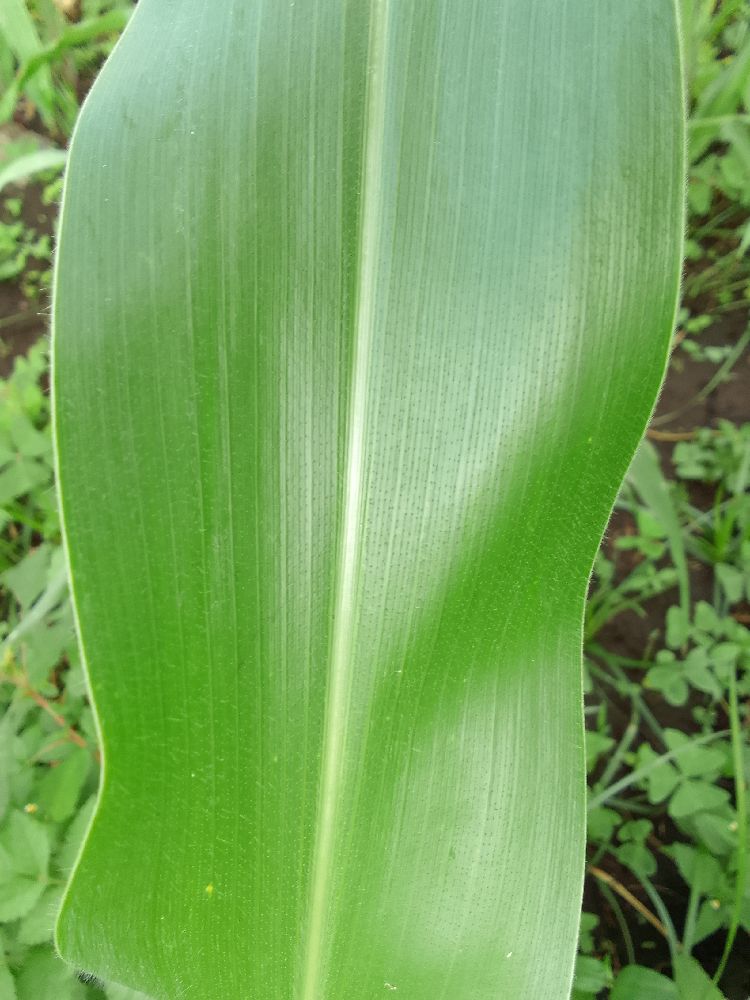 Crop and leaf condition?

maize, healthy
